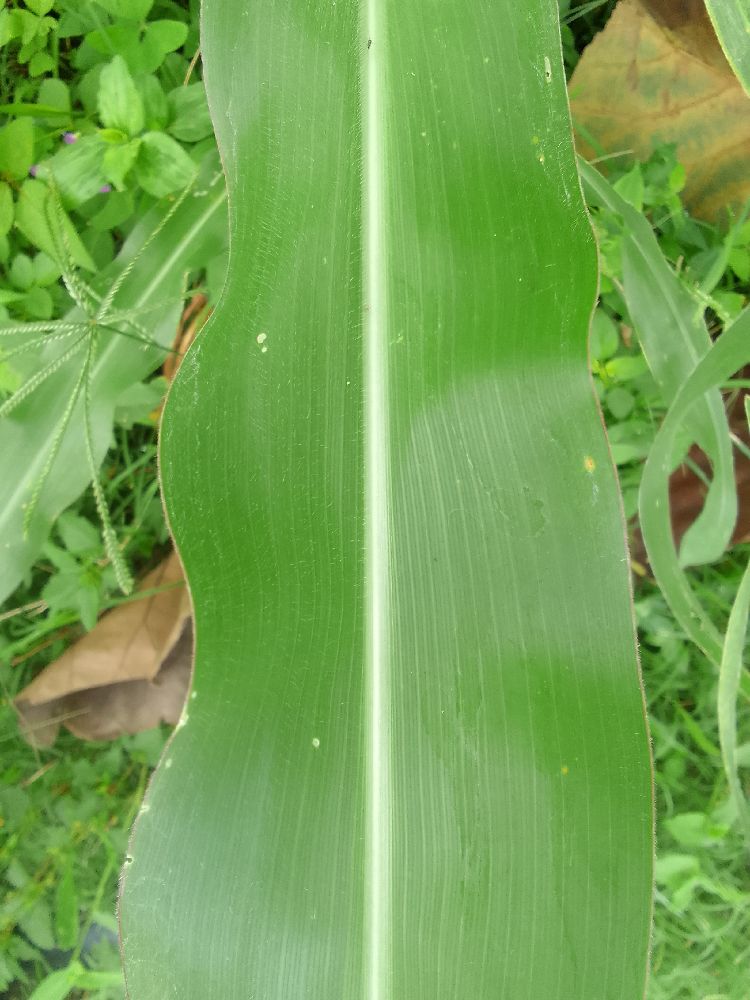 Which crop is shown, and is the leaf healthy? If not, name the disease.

maize, healthy
